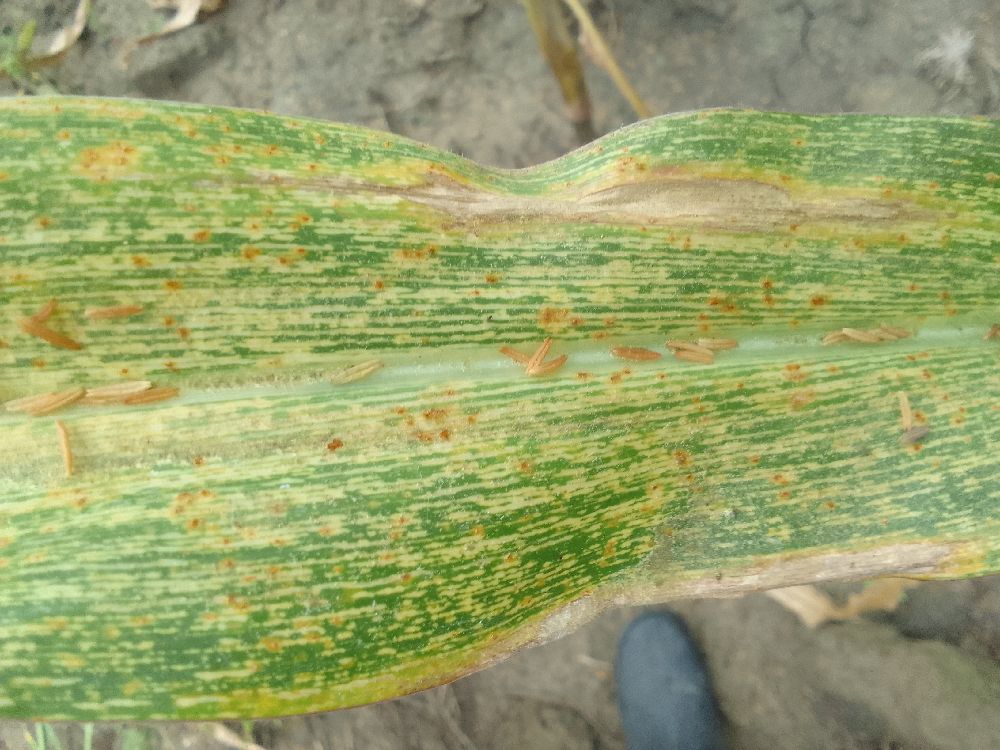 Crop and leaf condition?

maize, maize streak virus
